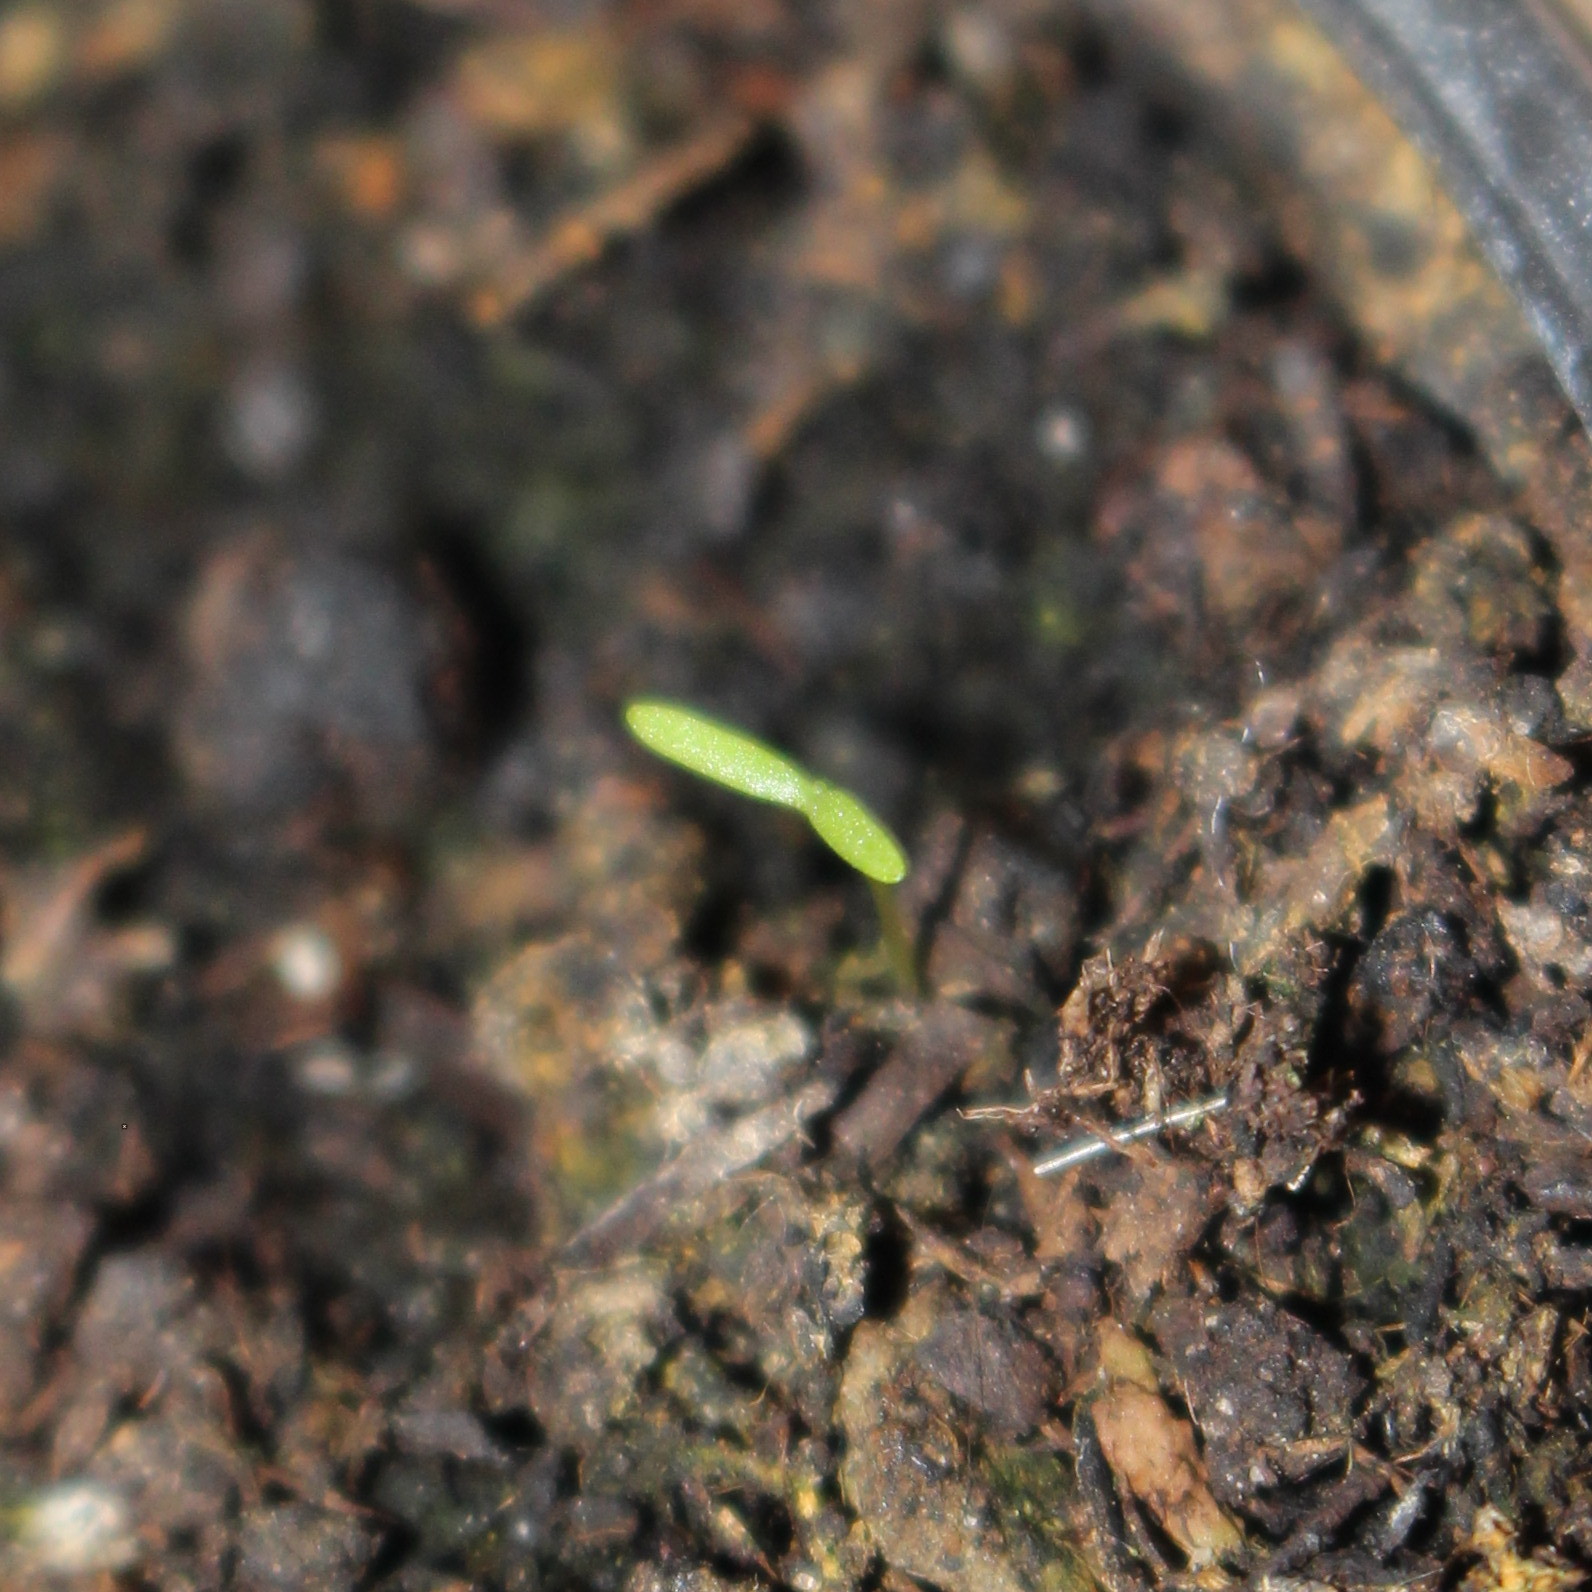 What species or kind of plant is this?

Papaver rhoeas
